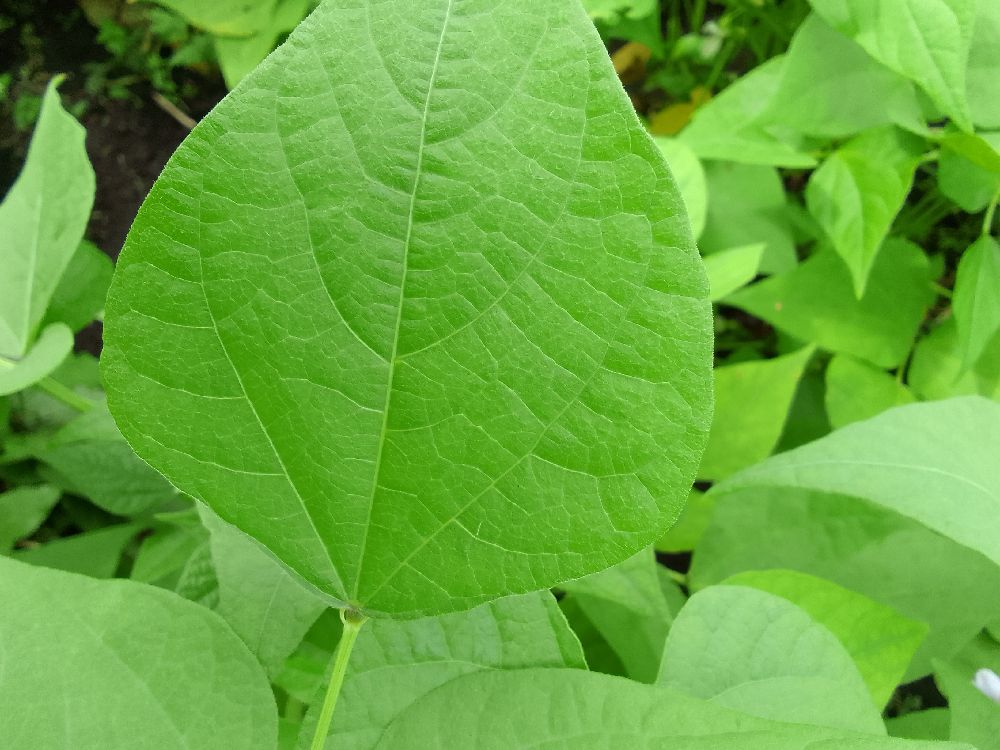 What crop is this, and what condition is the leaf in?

common bean, healthy
